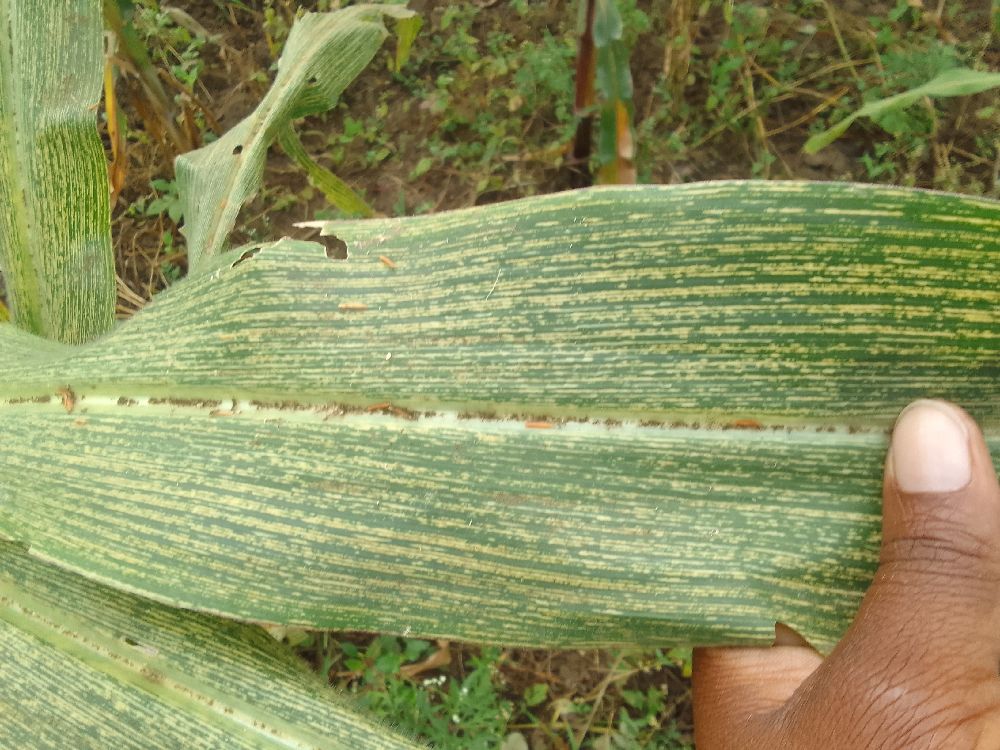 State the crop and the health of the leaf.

maize, maize streak virus
